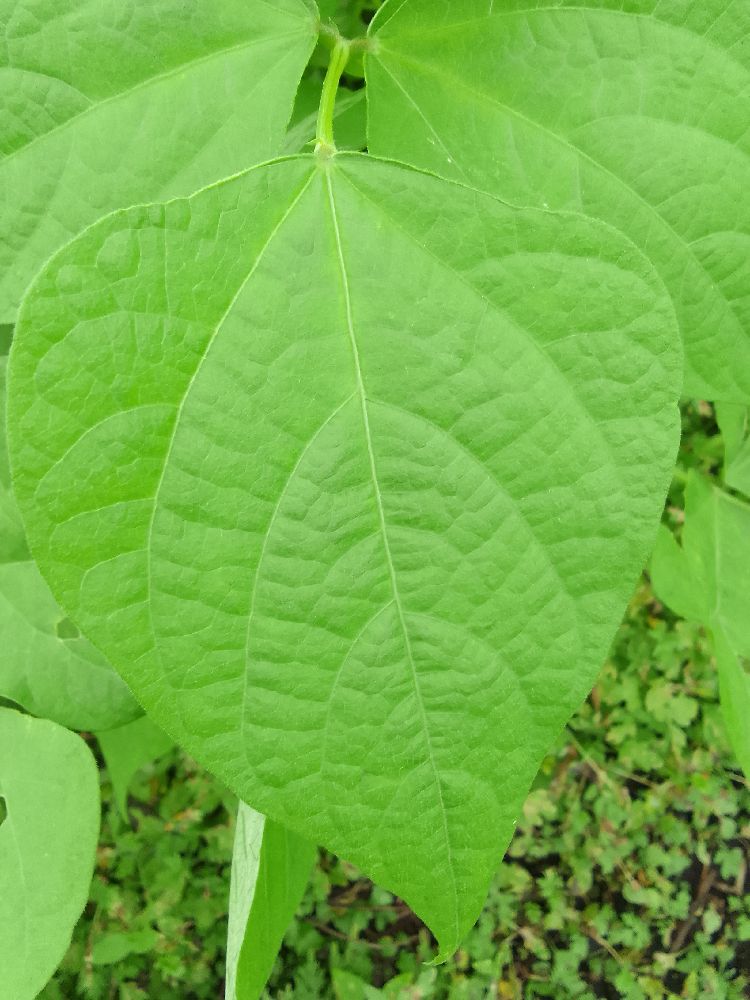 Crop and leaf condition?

common bean, healthy
